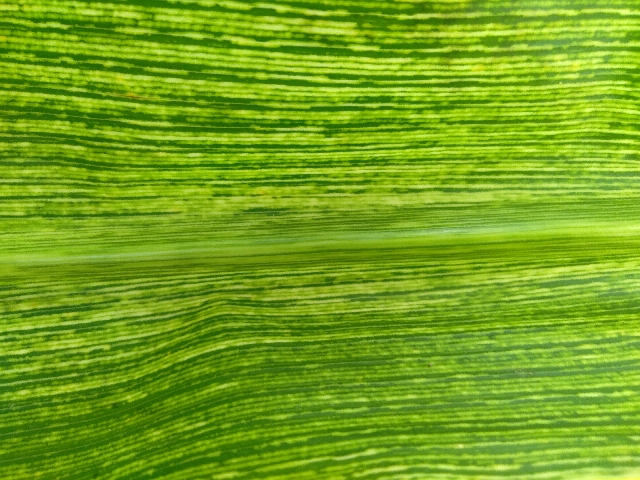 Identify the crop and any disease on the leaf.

maize, maize streak virus
